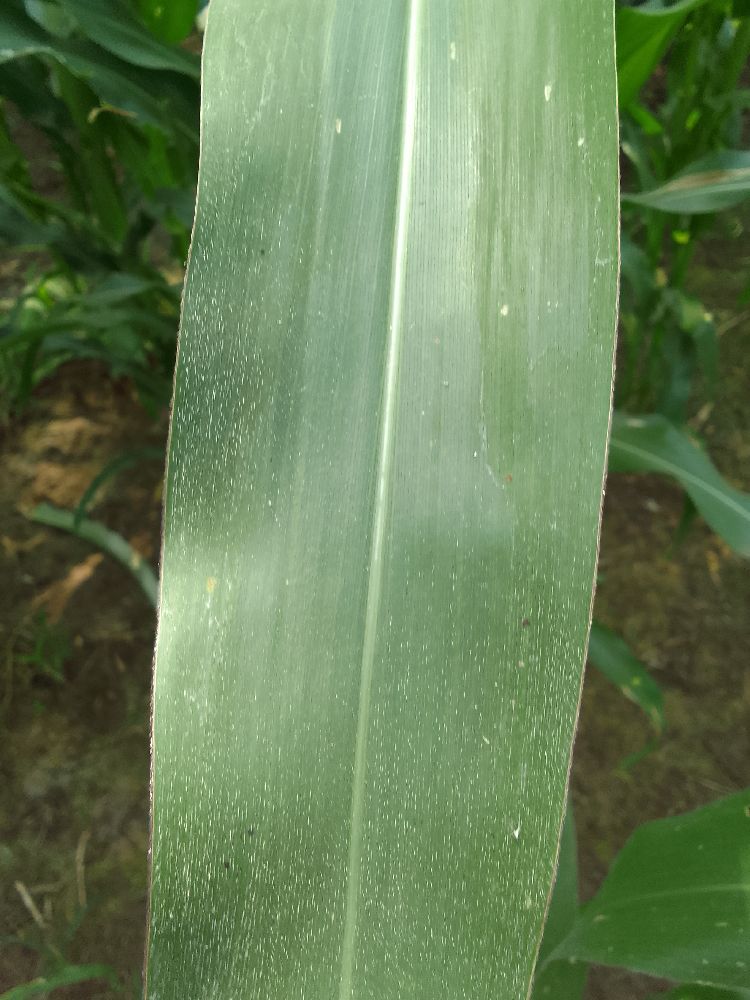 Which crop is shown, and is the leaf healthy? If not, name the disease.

maize, healthy
